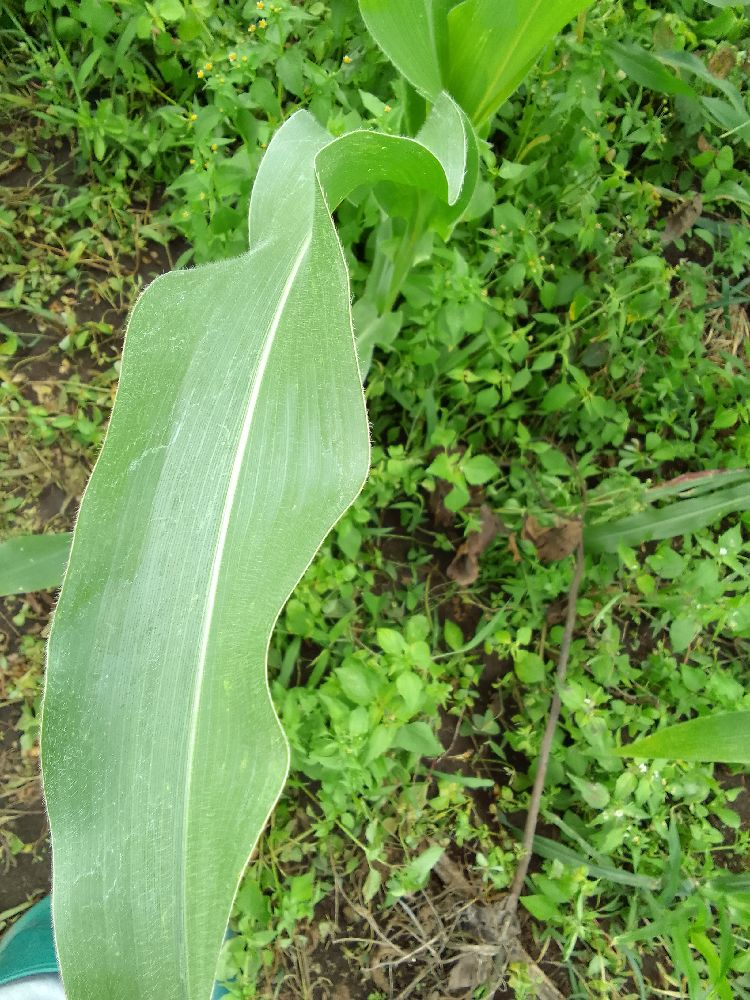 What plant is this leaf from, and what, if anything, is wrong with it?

maize, healthy
